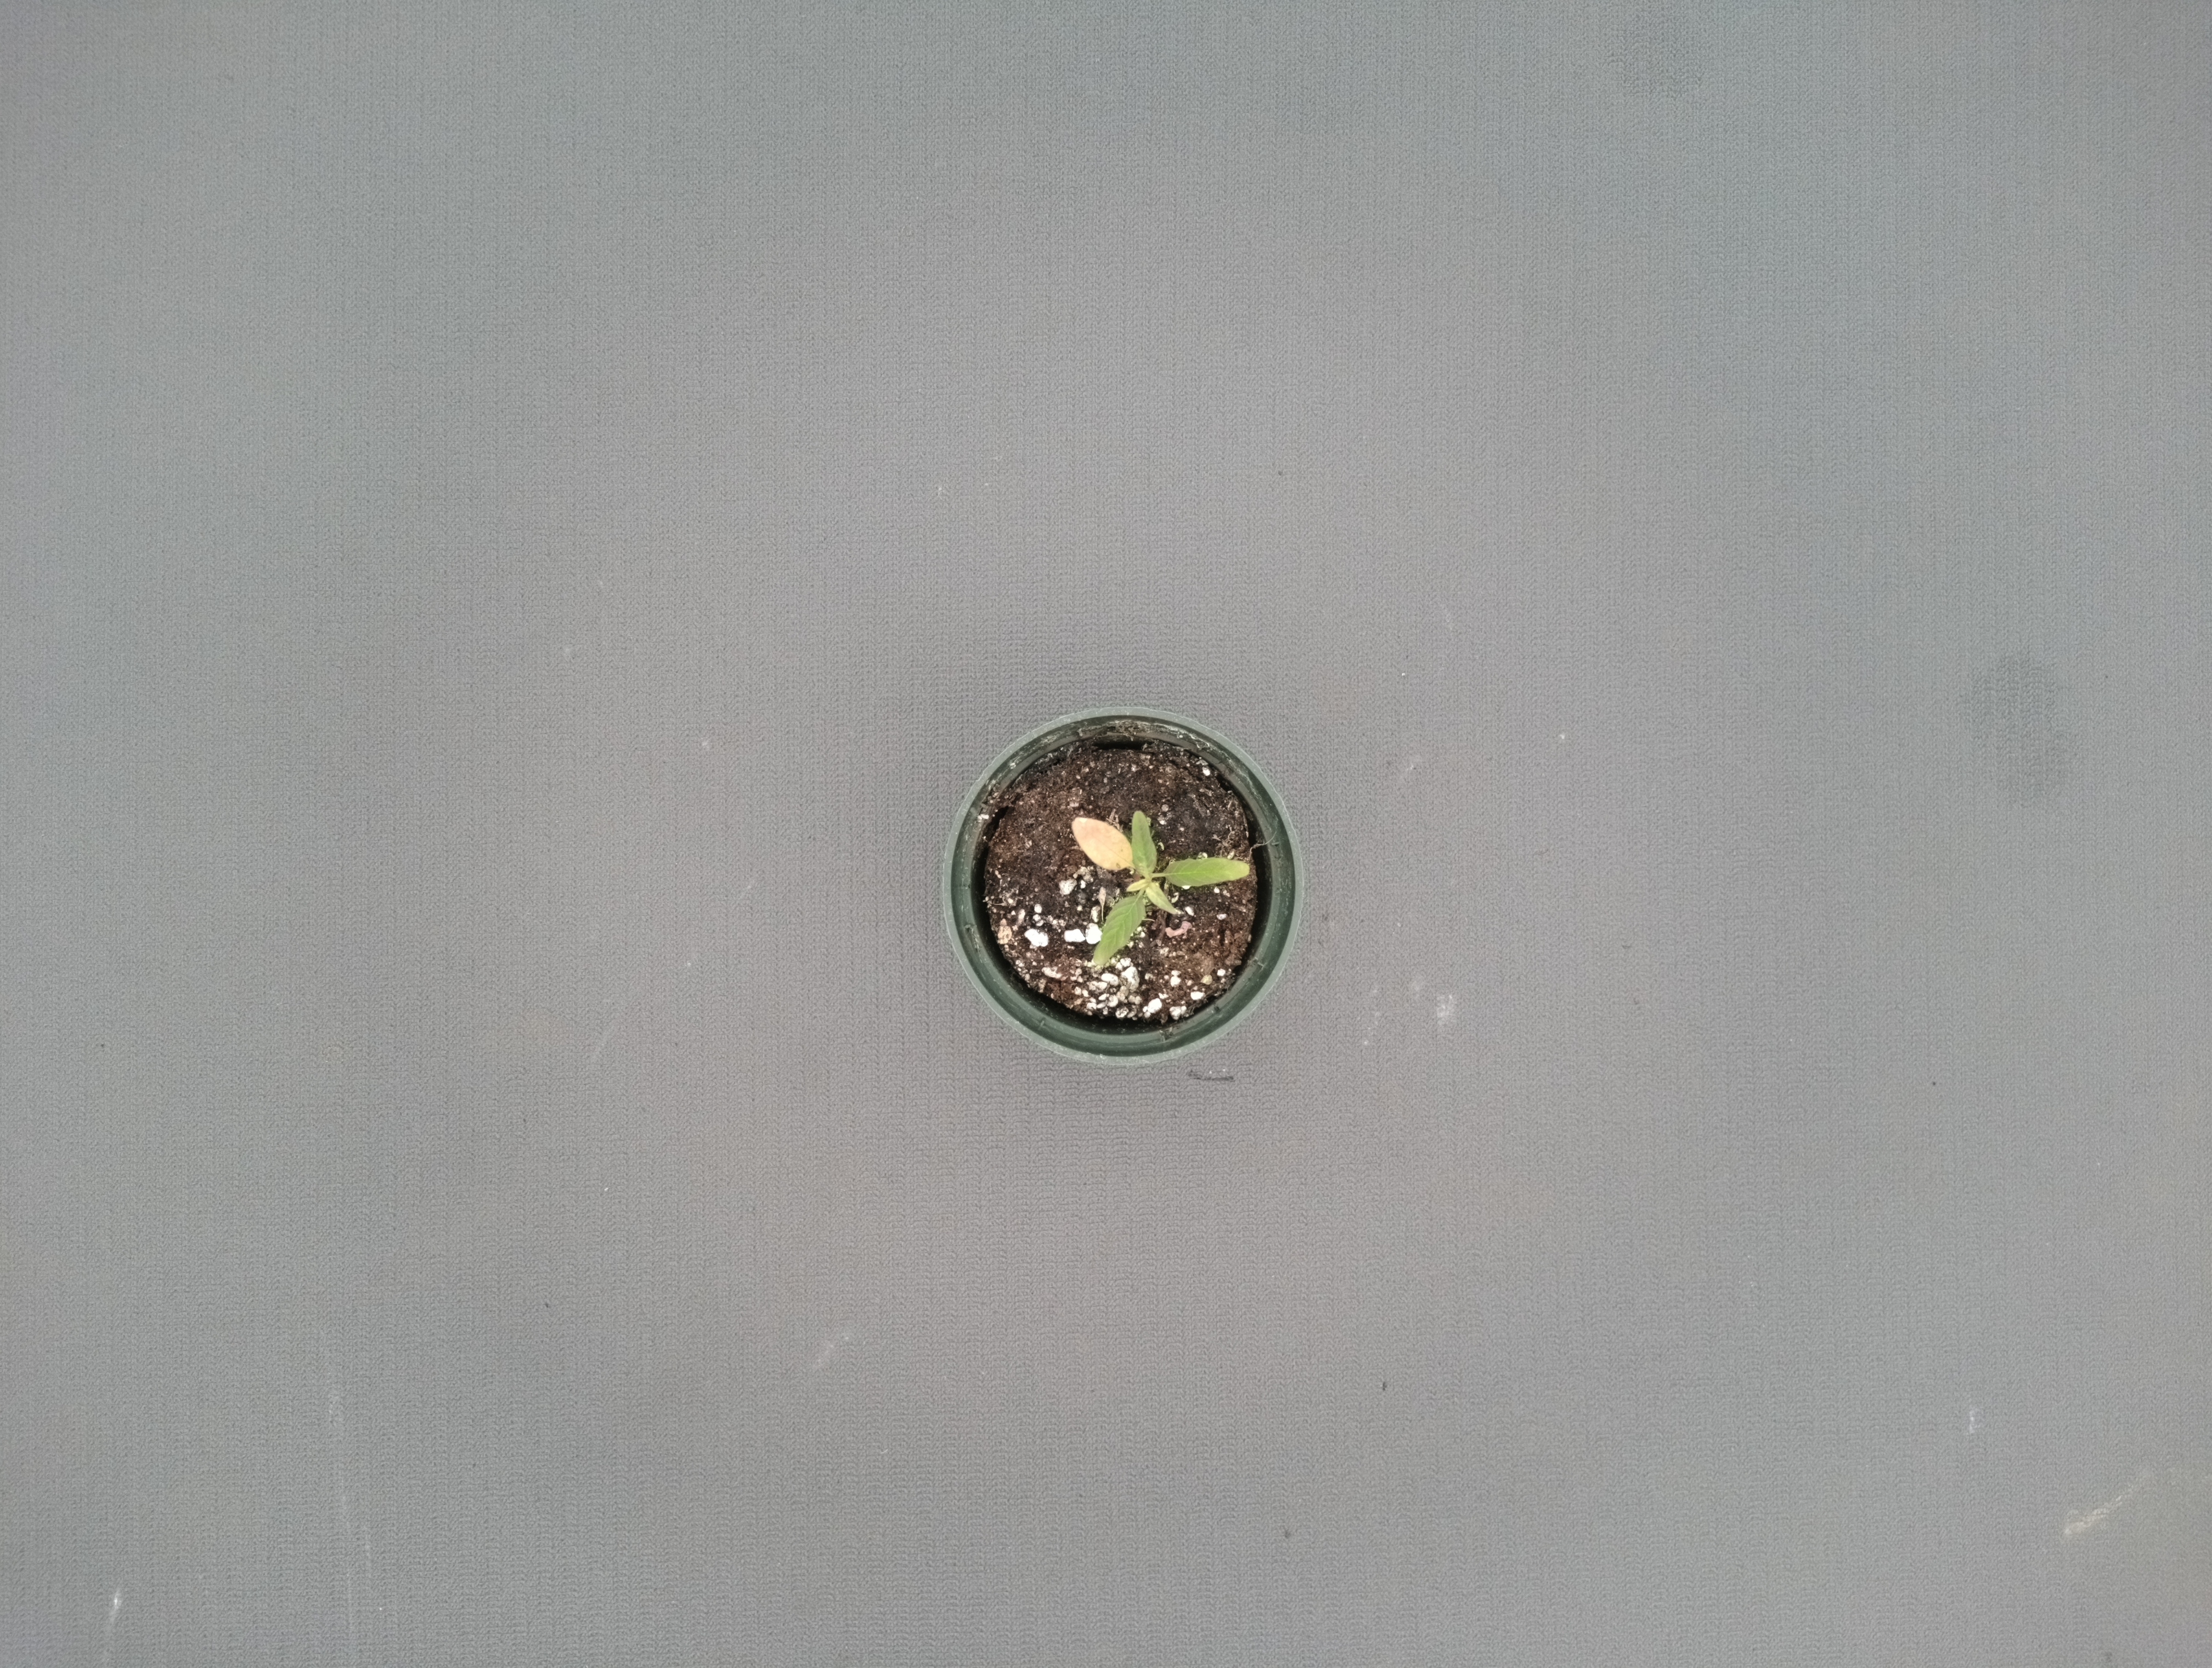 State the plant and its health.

waterhemp, chlorosis only
